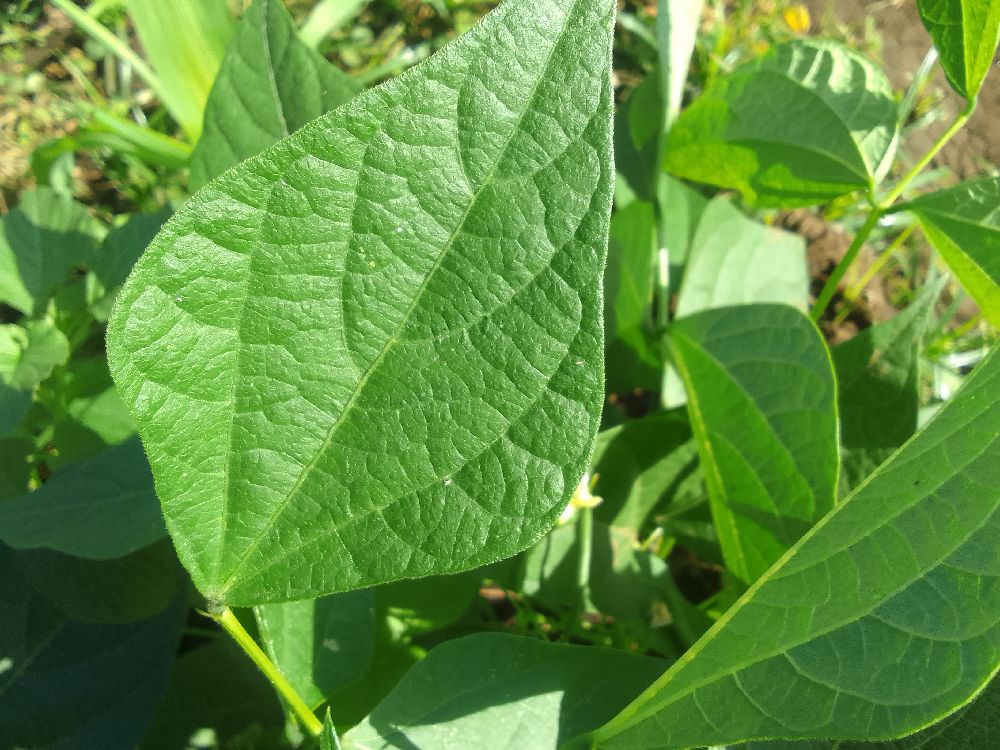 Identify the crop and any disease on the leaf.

common bean, healthy
